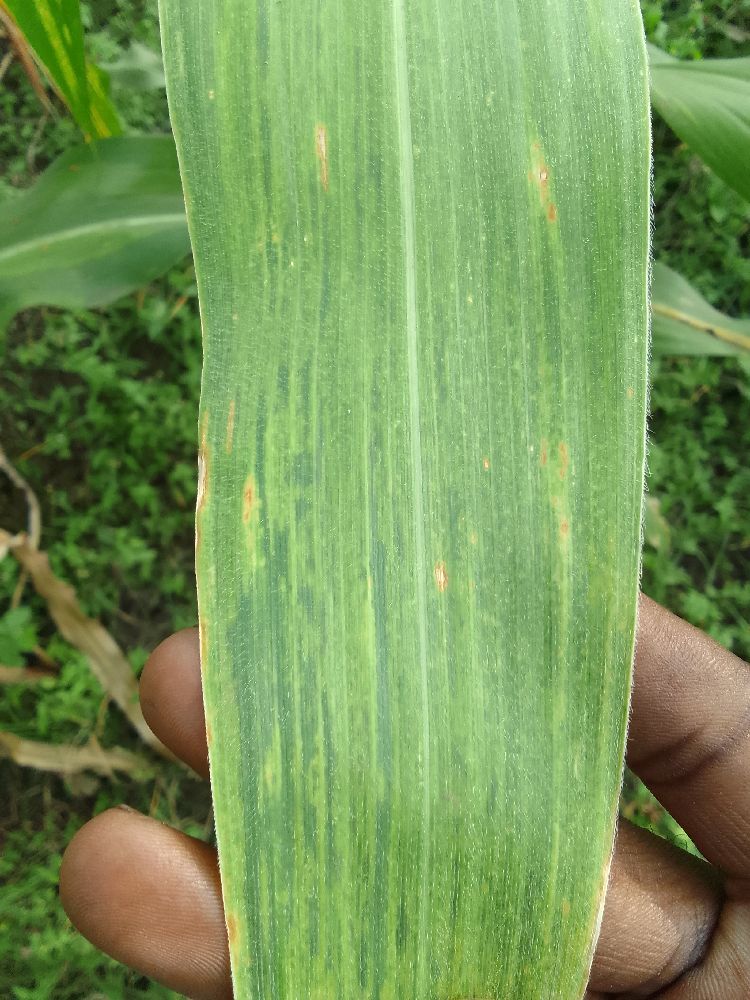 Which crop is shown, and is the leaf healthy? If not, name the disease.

maize, maize lethal necrosis
